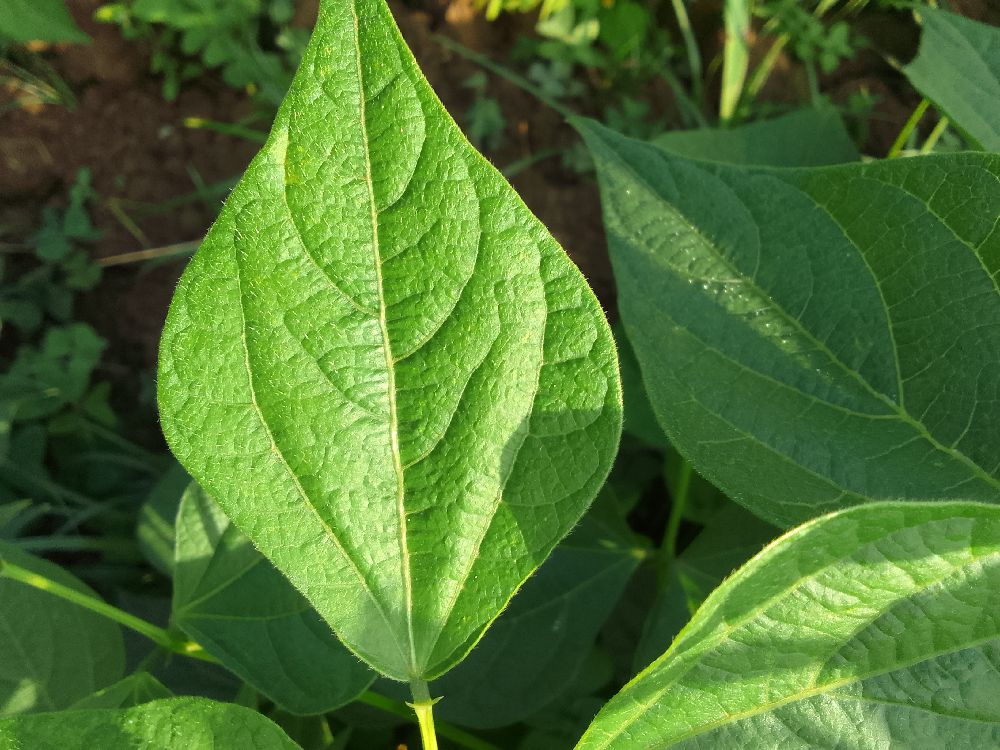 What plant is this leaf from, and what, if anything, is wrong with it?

common bean, healthy
